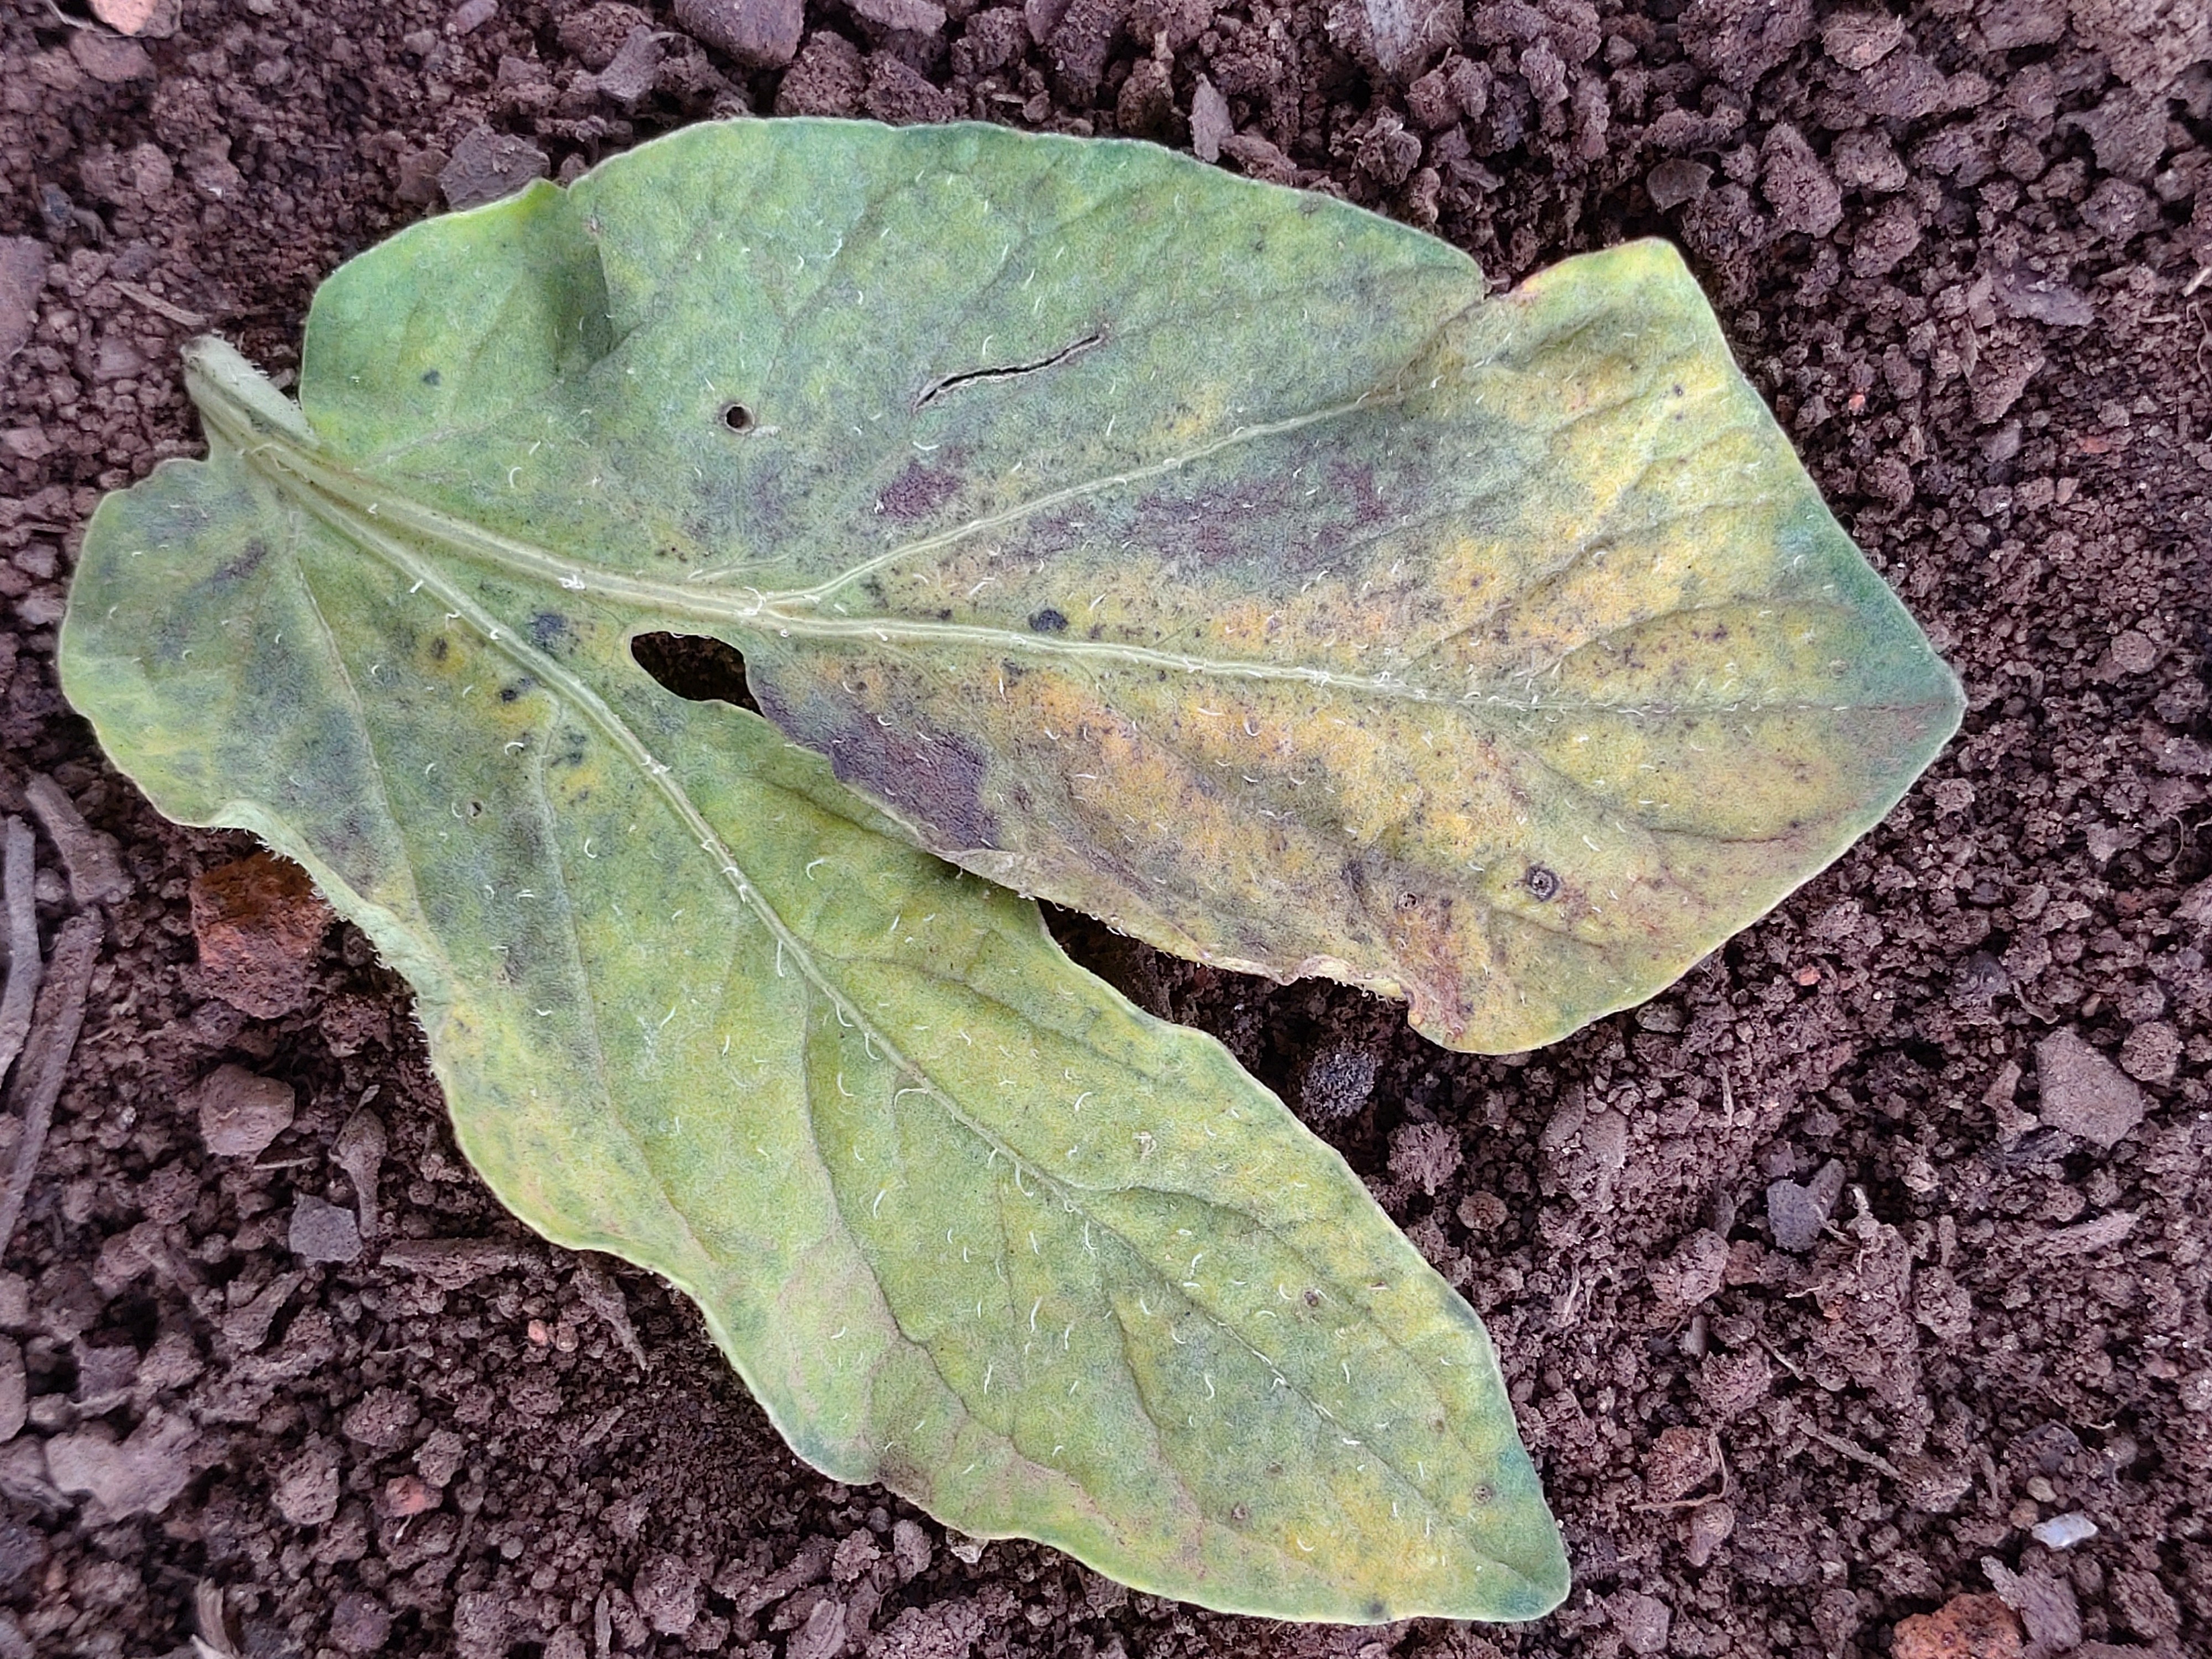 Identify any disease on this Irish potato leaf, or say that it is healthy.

late blight
